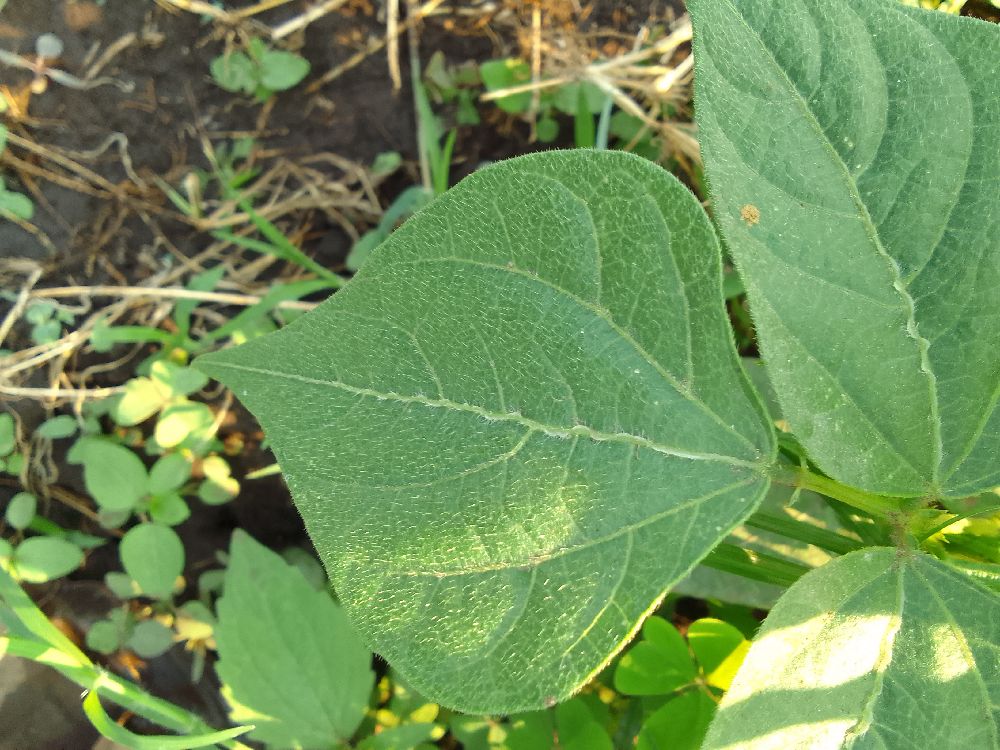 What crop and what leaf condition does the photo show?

common bean, healthy
